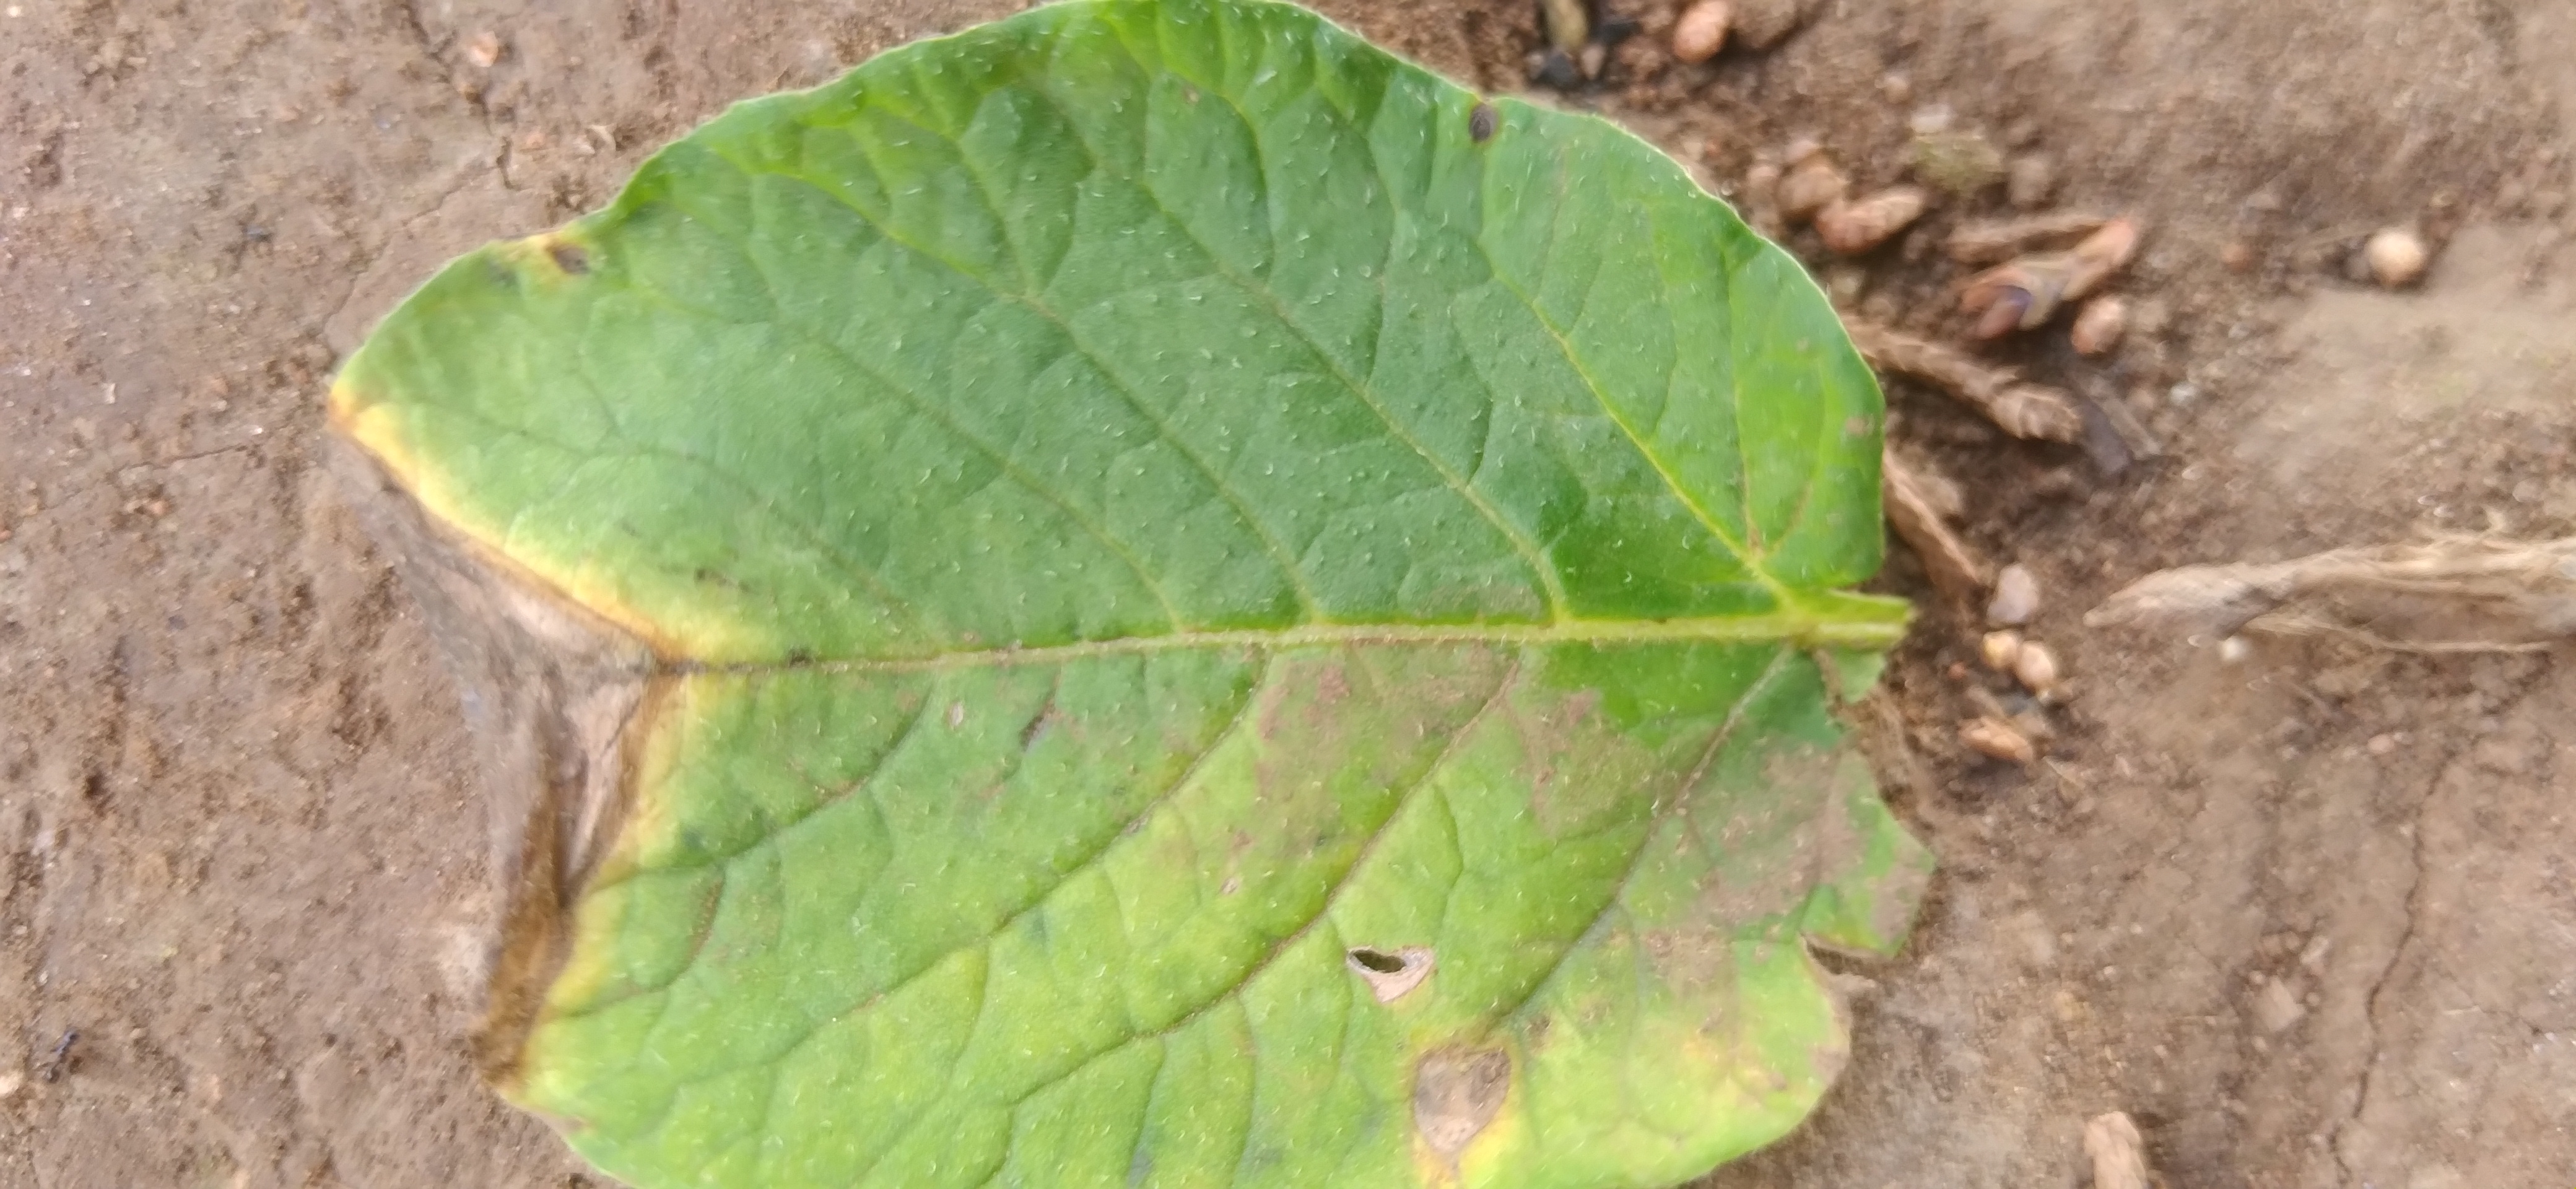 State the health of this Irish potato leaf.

early blight
